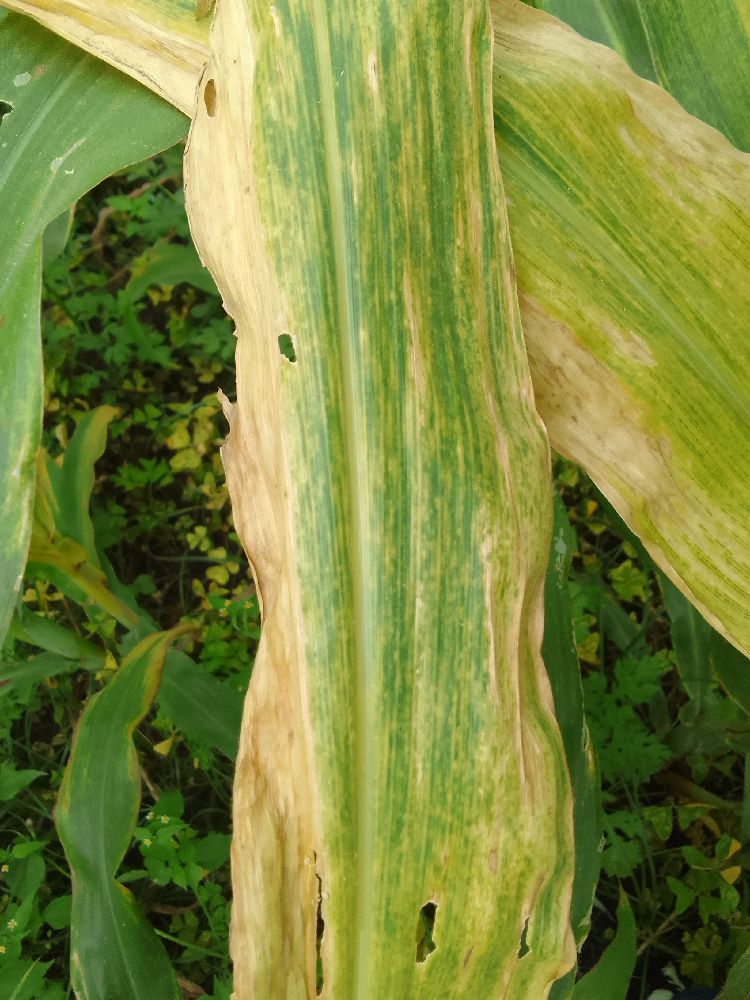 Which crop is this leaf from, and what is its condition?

maize, maize lethal necrosis
